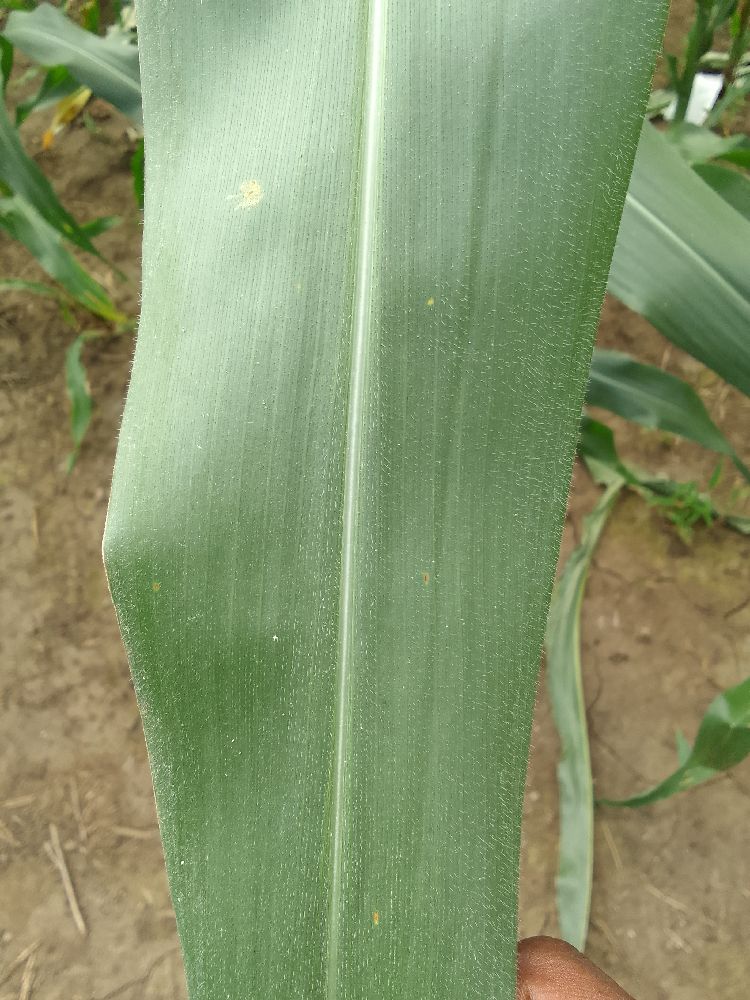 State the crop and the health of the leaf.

maize, healthy
